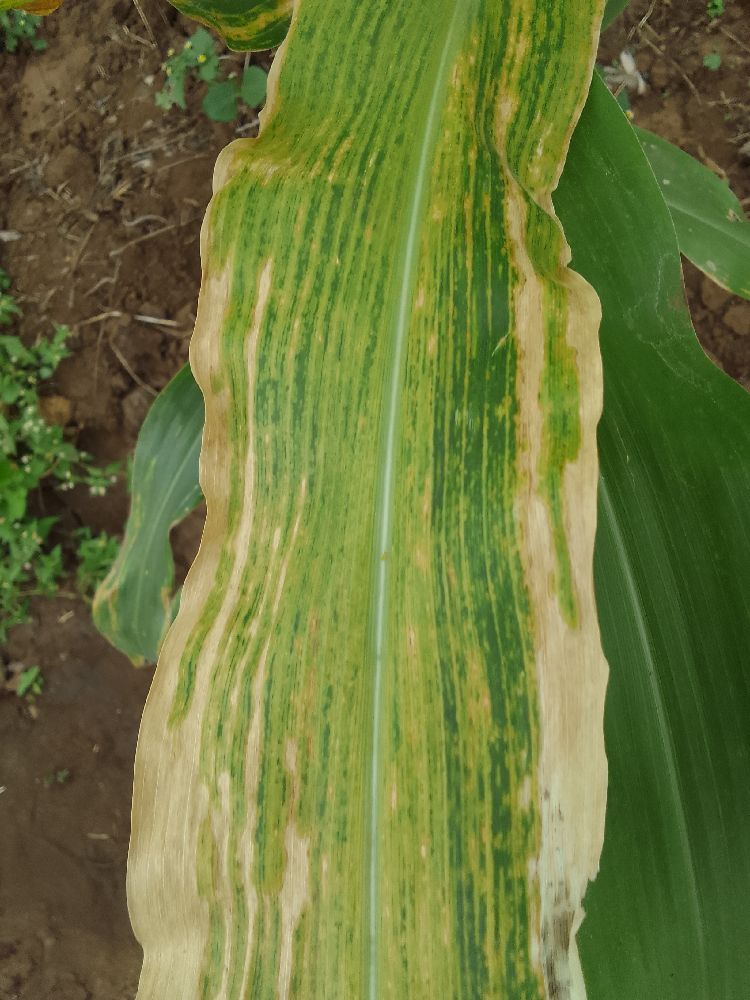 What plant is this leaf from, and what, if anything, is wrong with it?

maize, maize lethal necrosis
